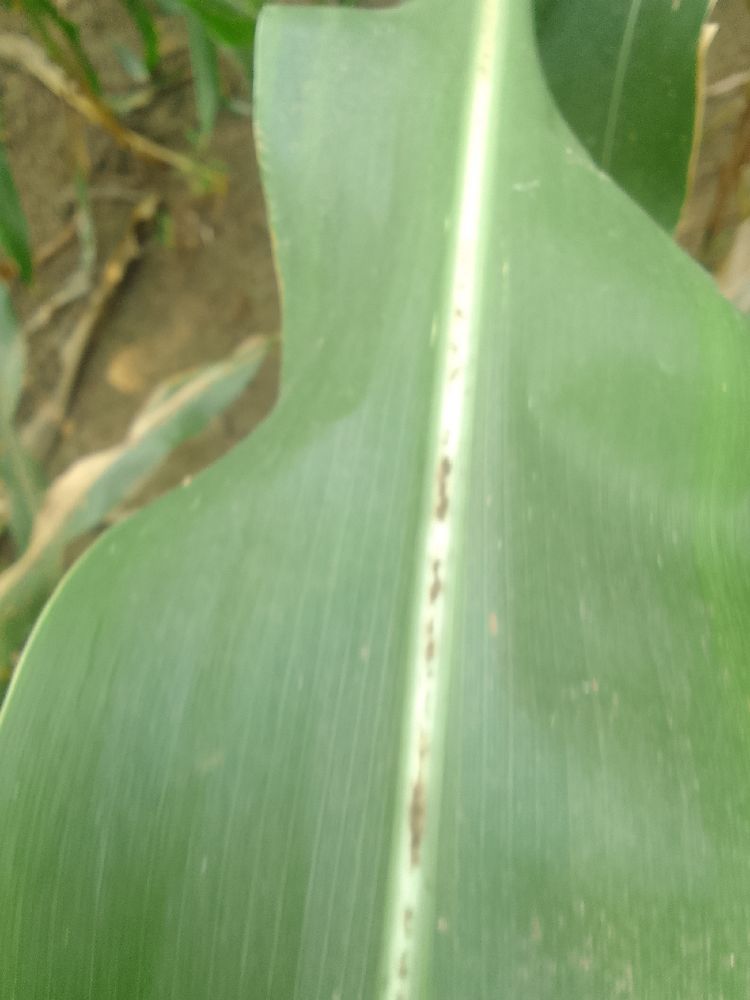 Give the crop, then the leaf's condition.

maize, healthy
